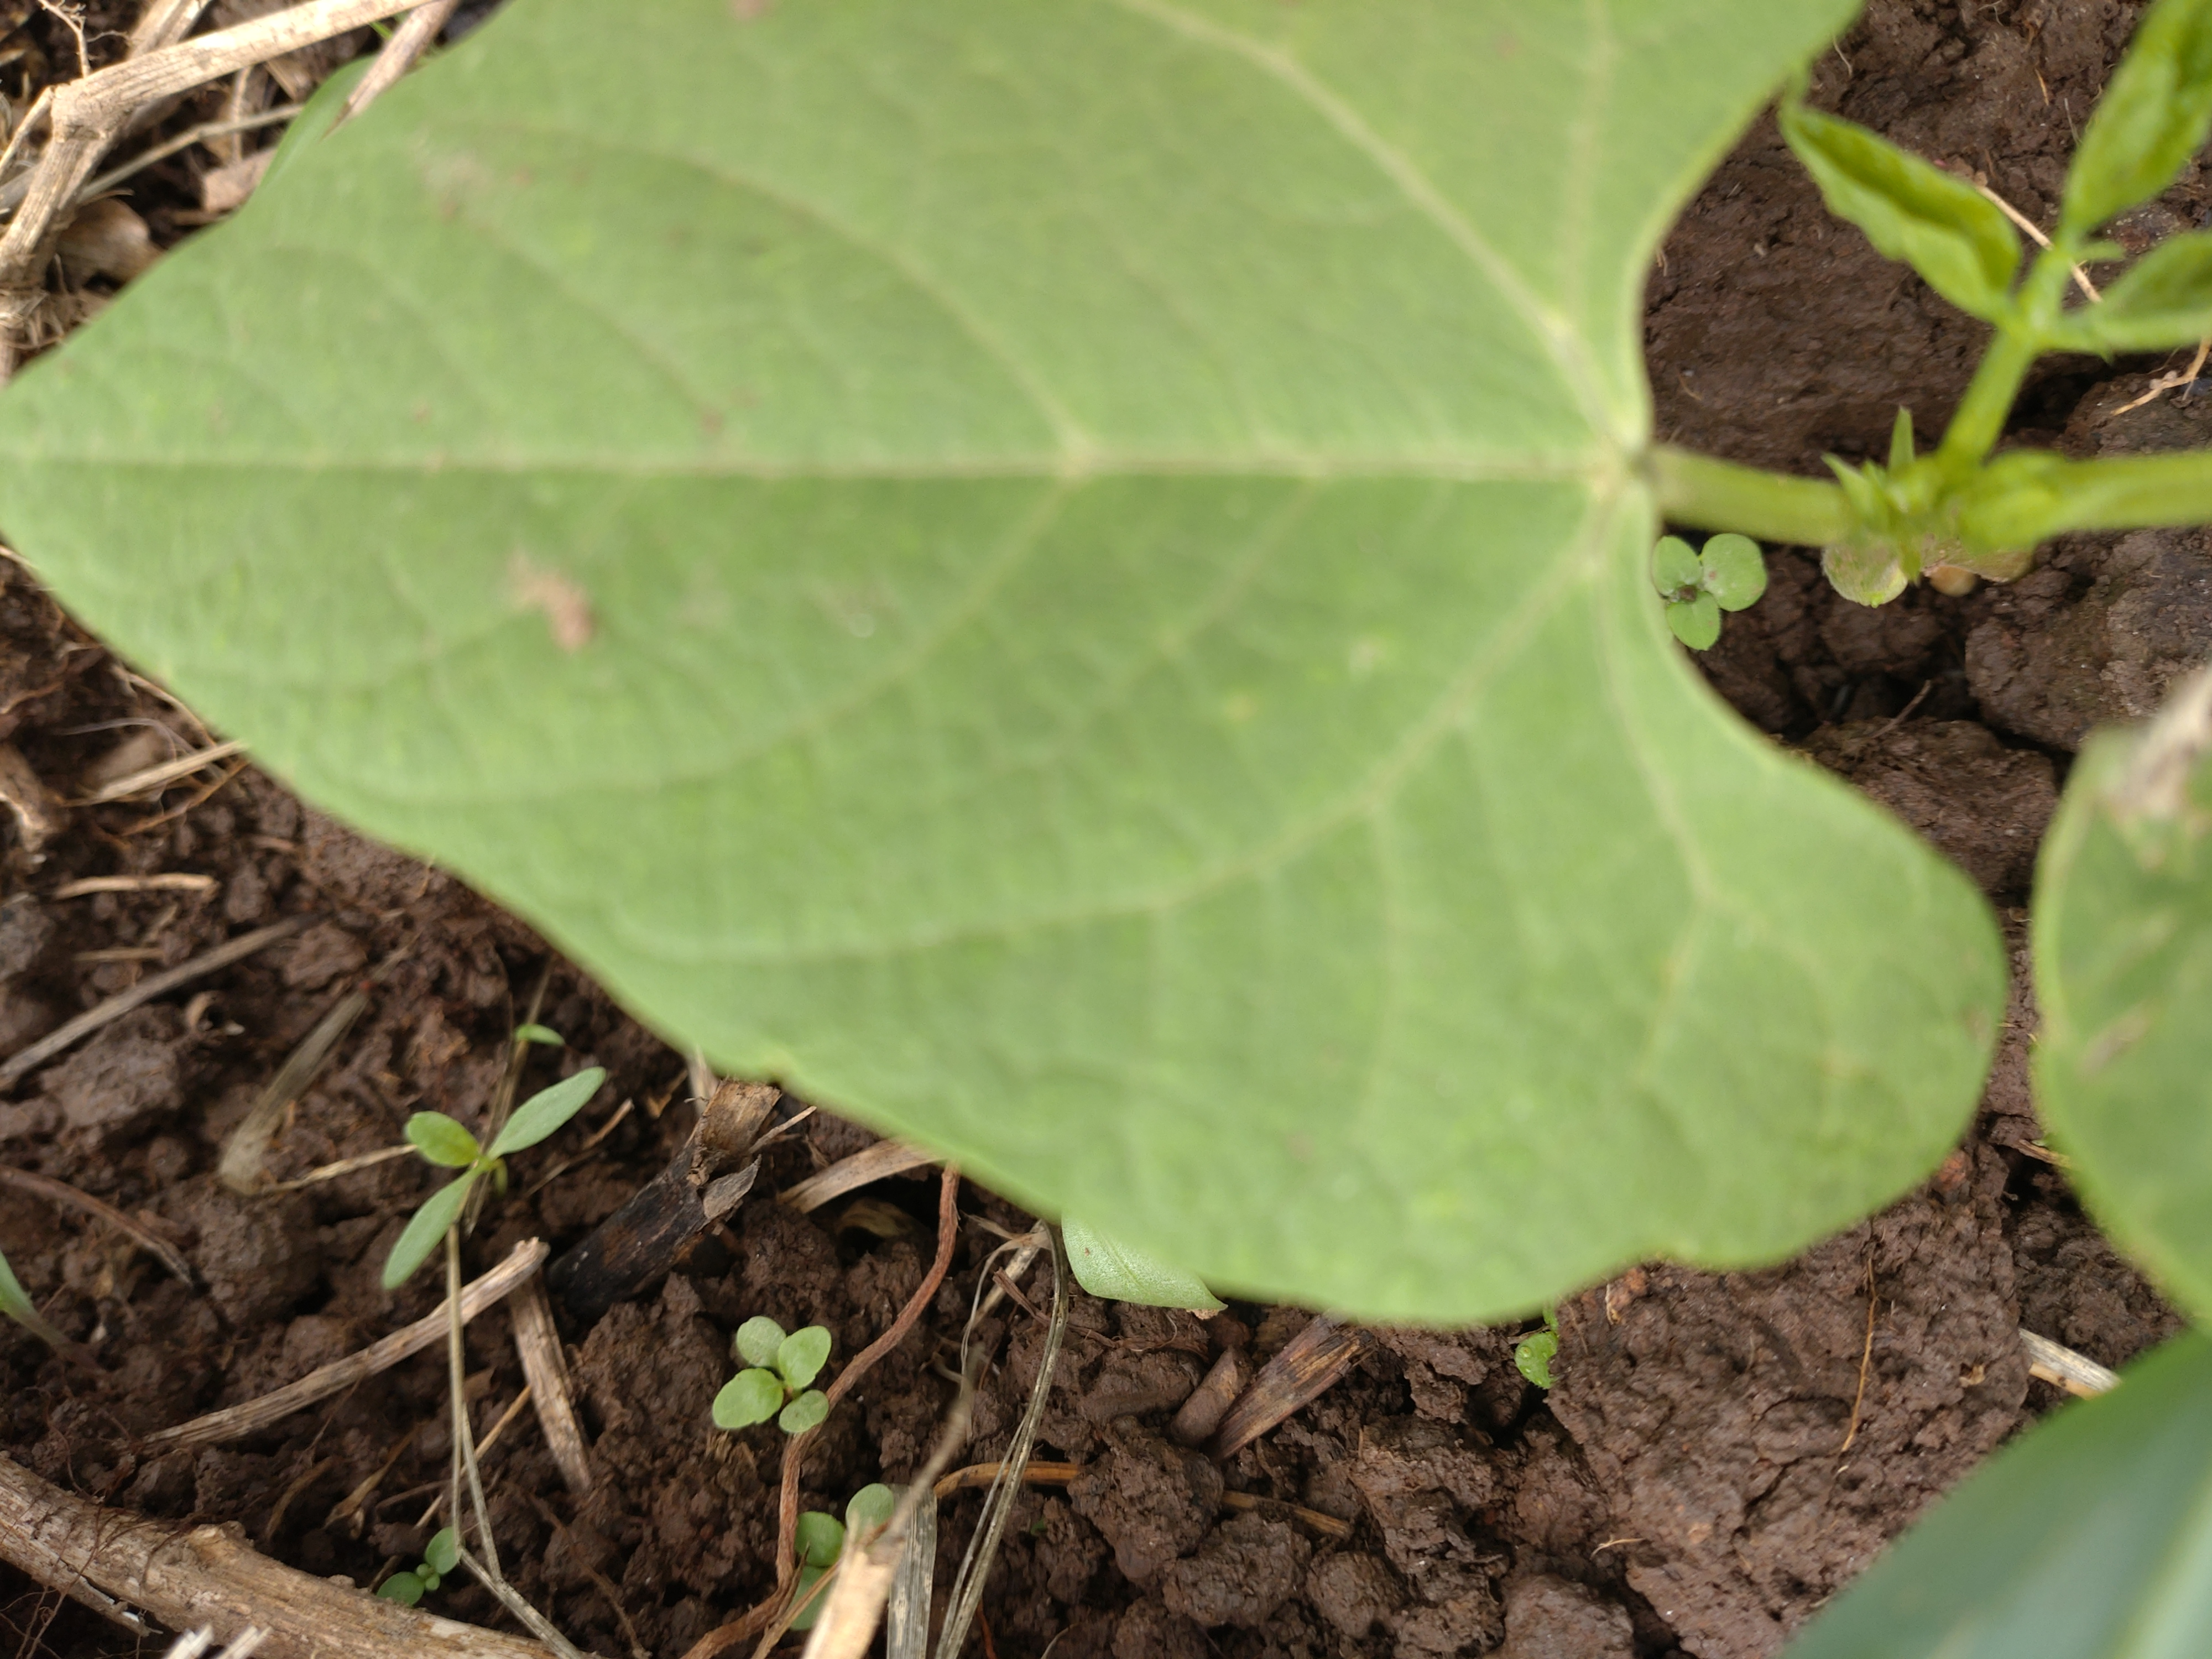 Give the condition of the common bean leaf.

healthy
